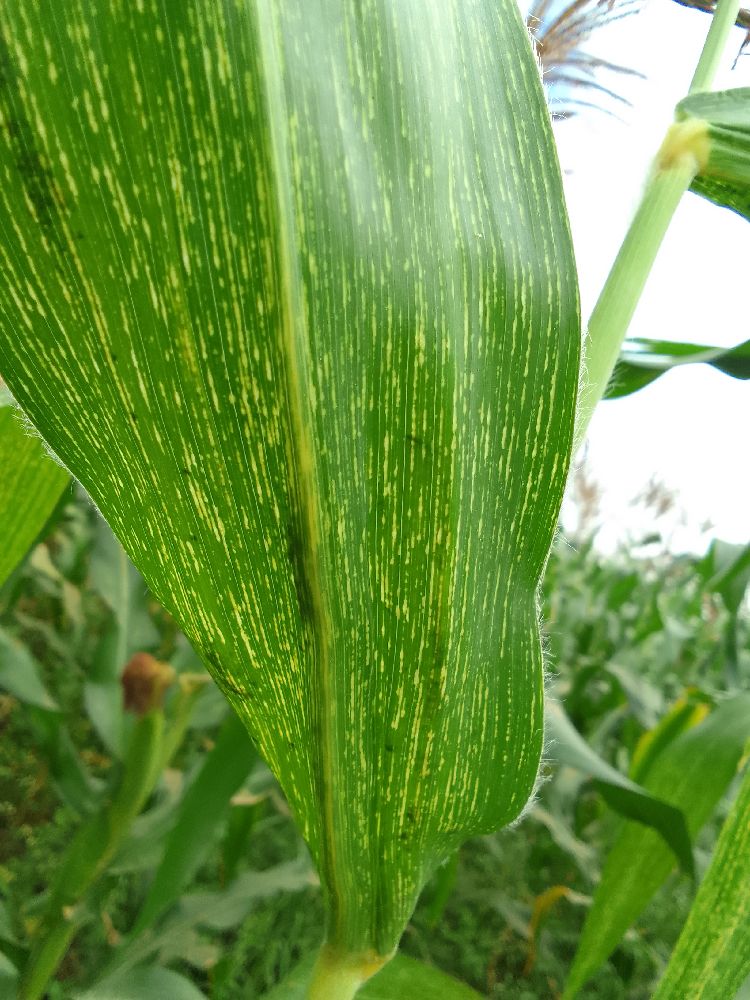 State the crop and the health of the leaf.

maize, maize streak virus
